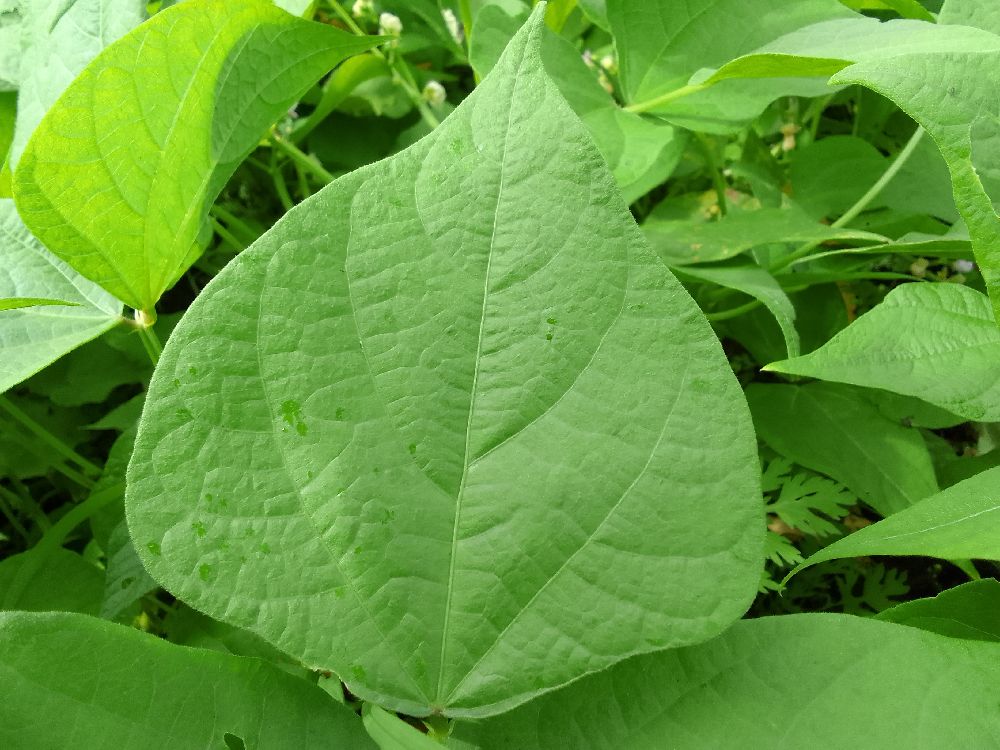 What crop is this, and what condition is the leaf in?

common bean, healthy
